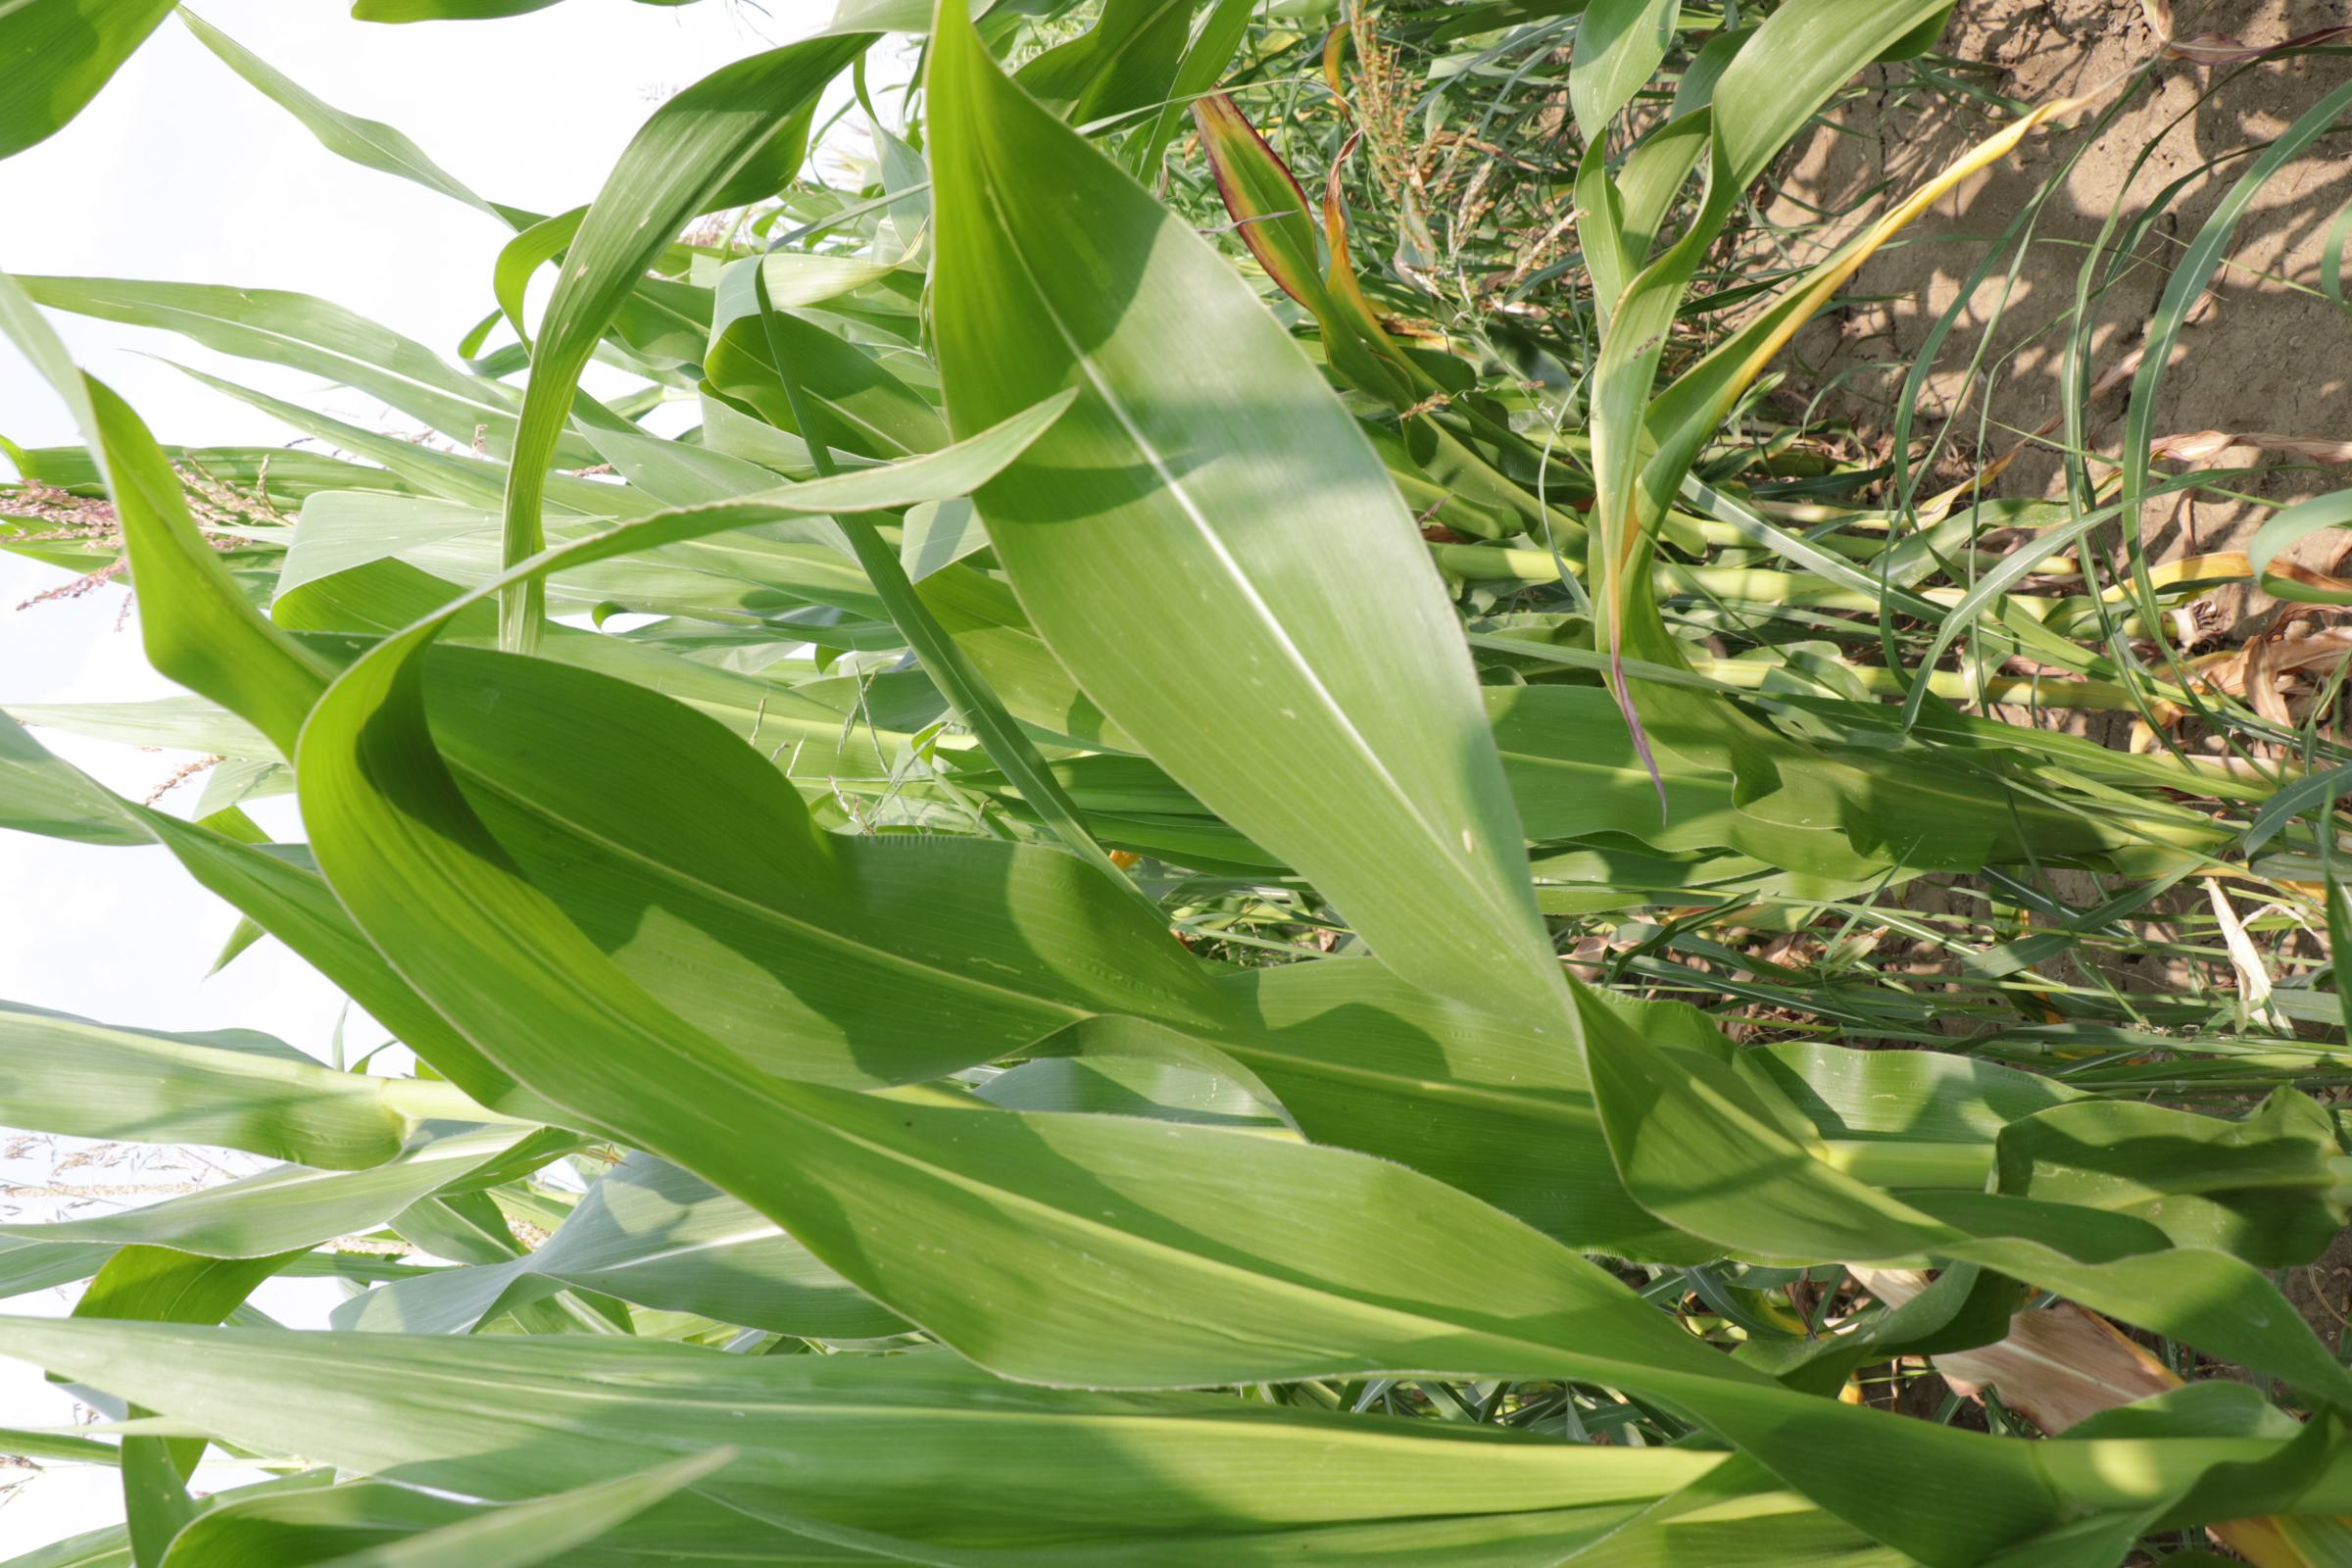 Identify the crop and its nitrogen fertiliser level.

maize, full nitrogen fertilisation
